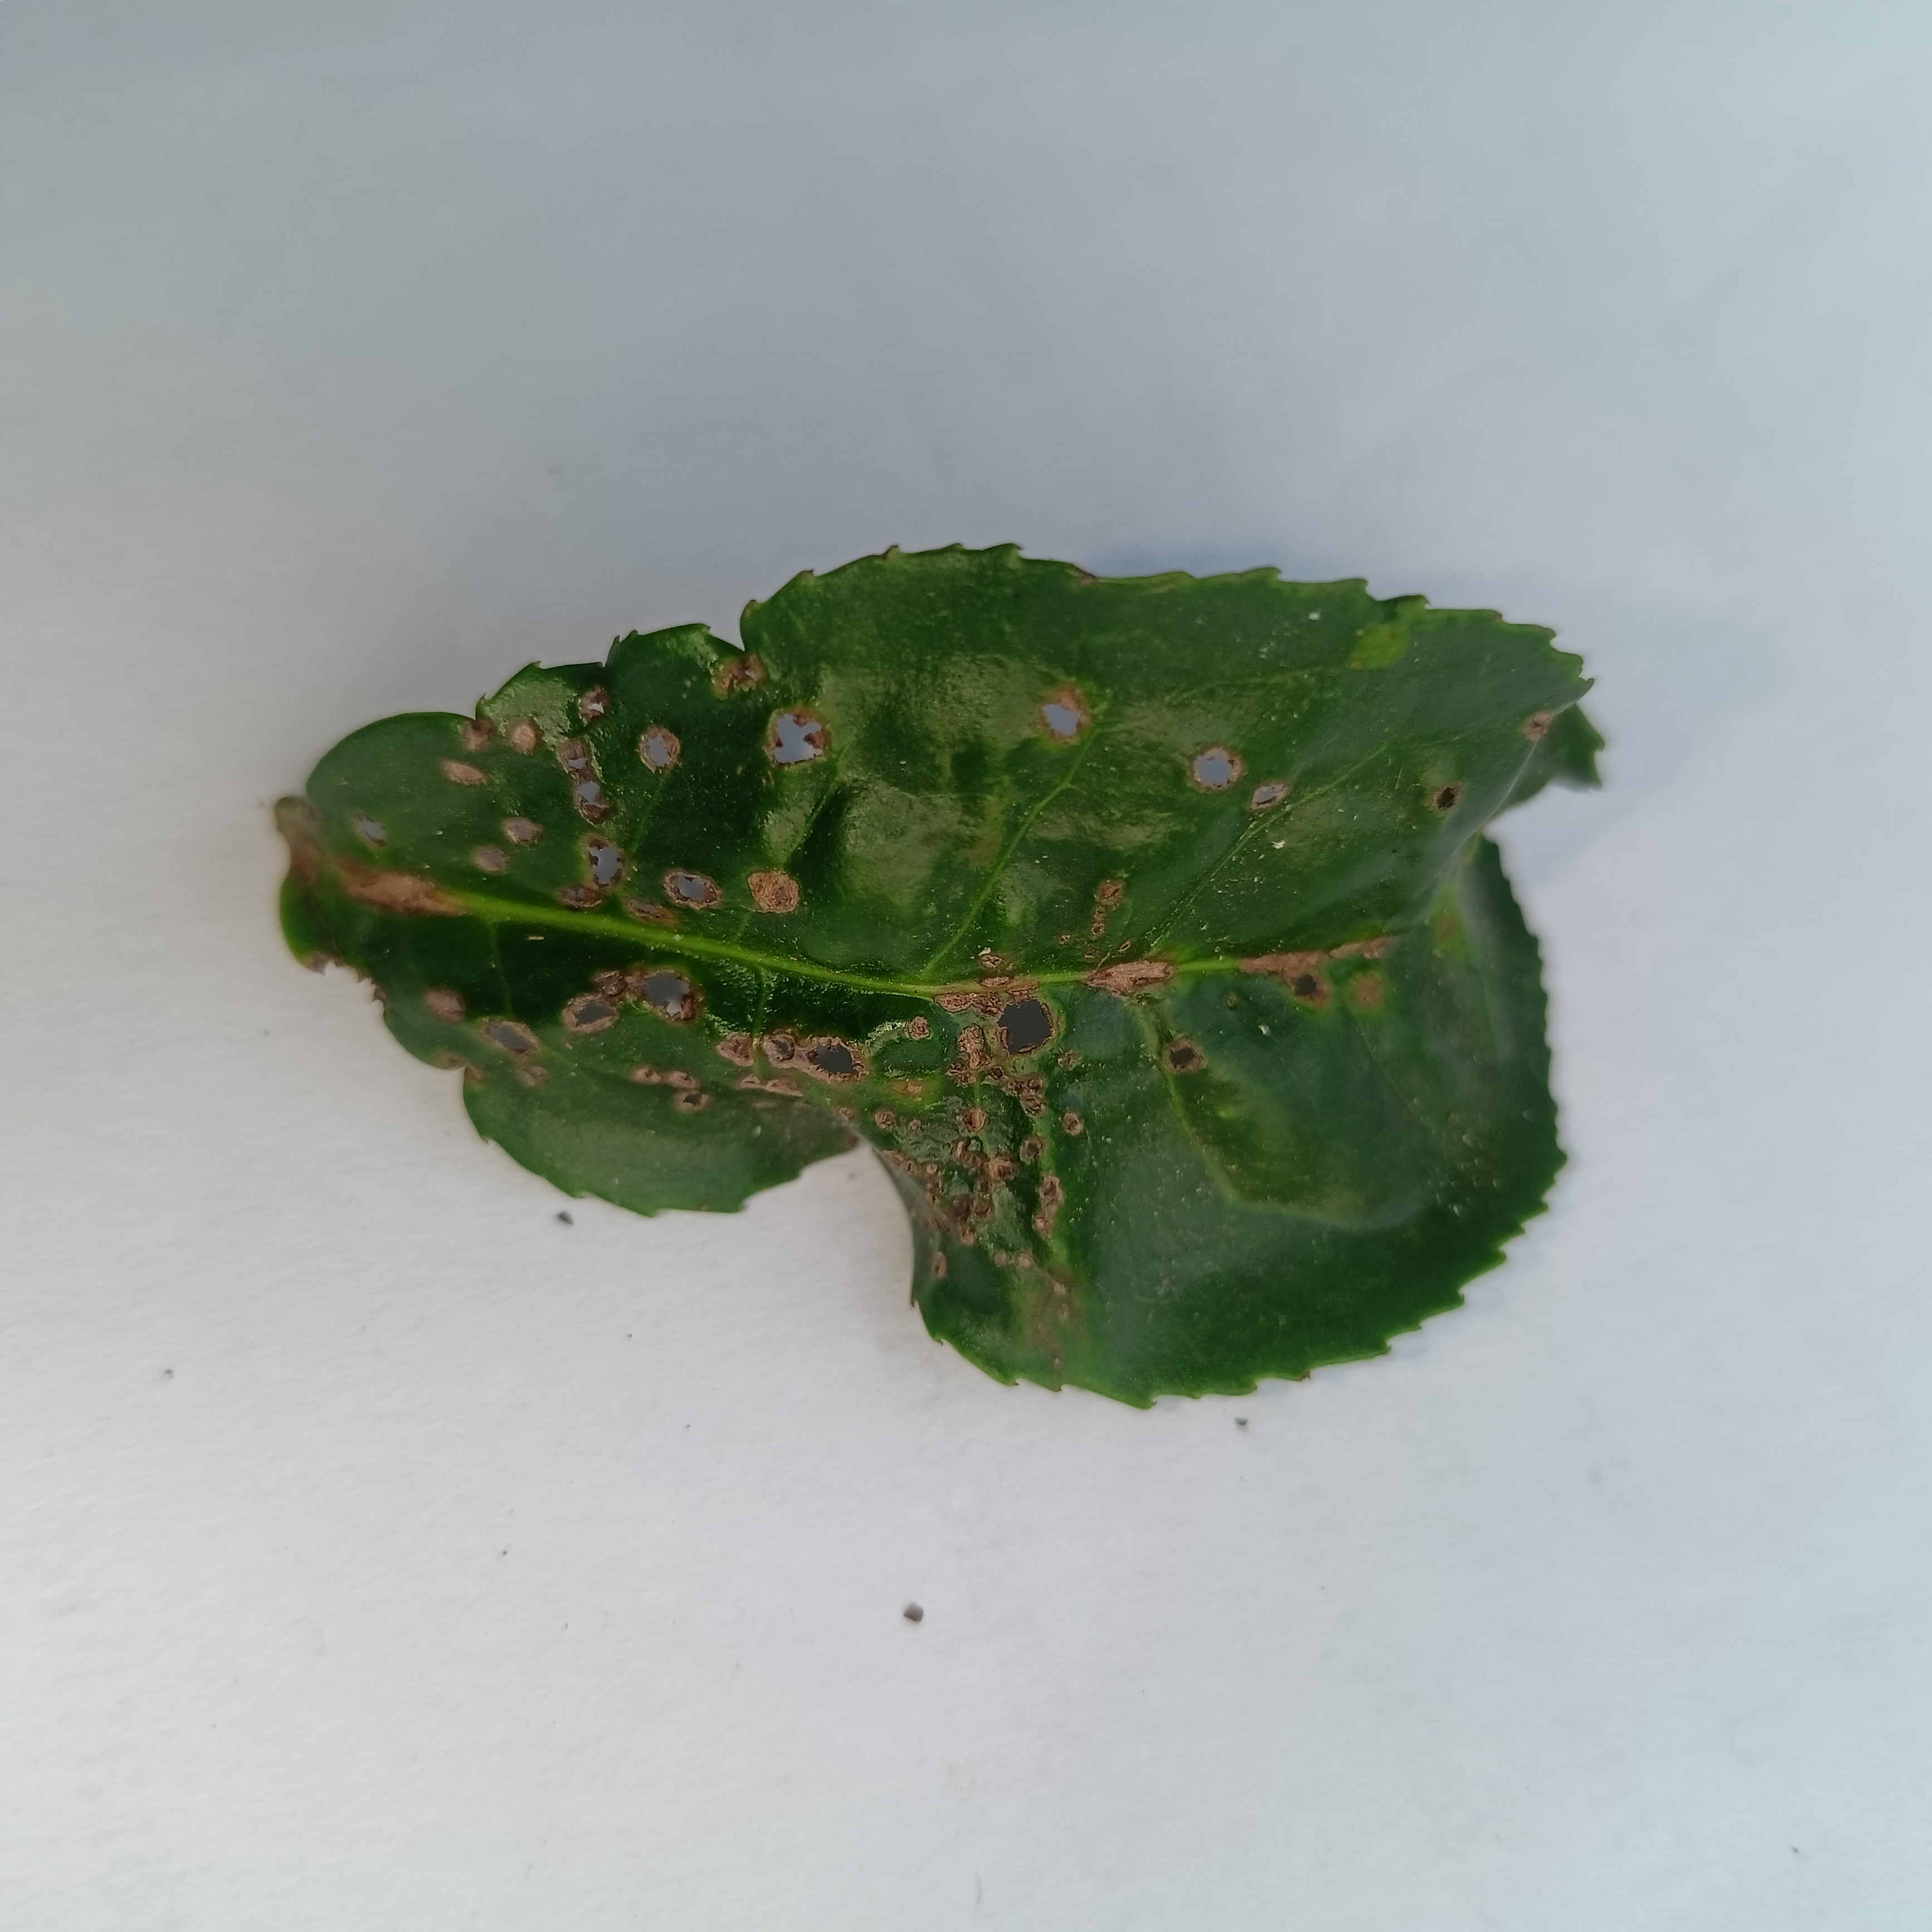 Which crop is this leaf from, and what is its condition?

tea, helopeltis
